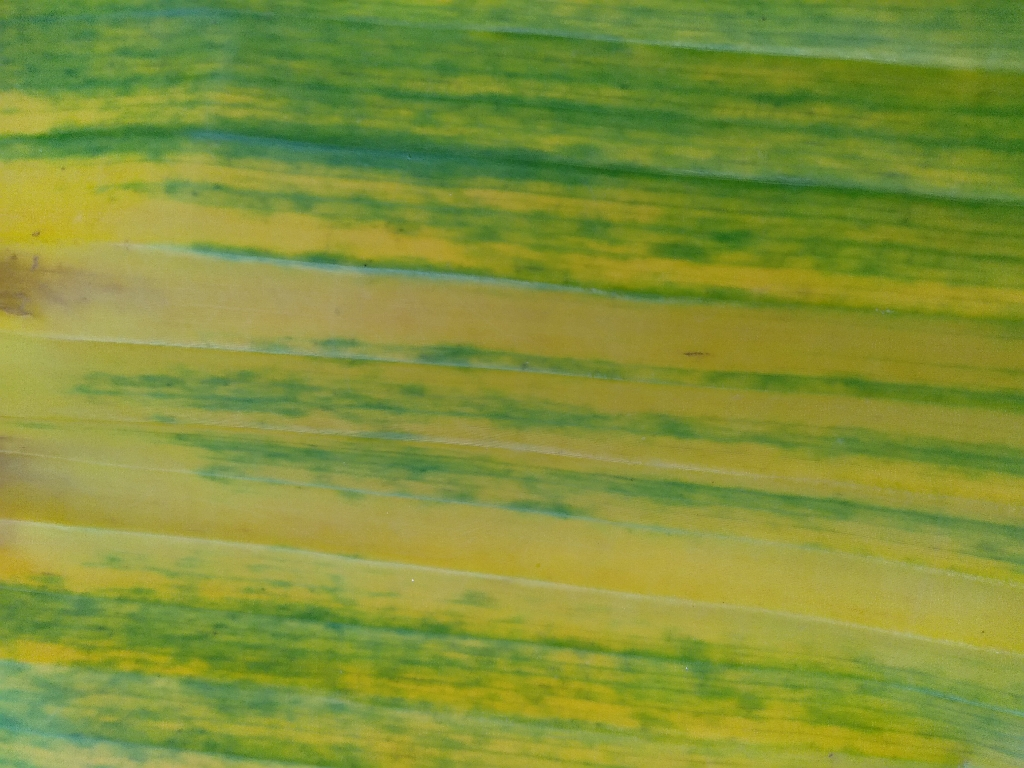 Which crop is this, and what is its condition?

banana, fusarium wilt race 1
